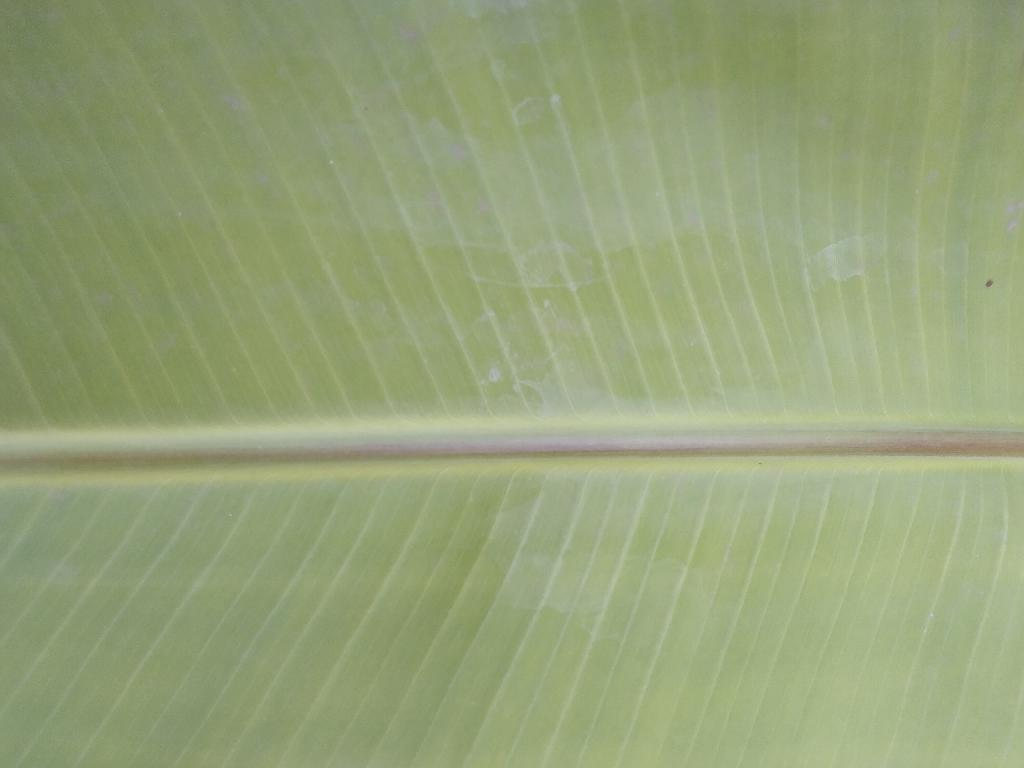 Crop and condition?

banana, healthy
